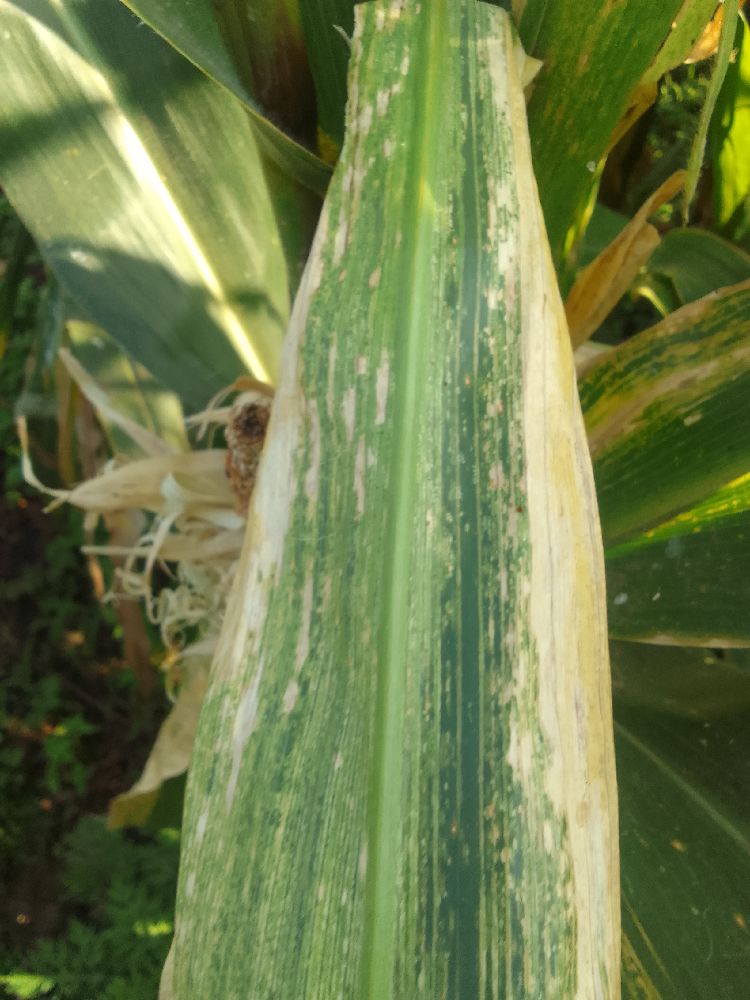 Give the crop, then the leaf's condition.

maize, maize lethal necrosis
